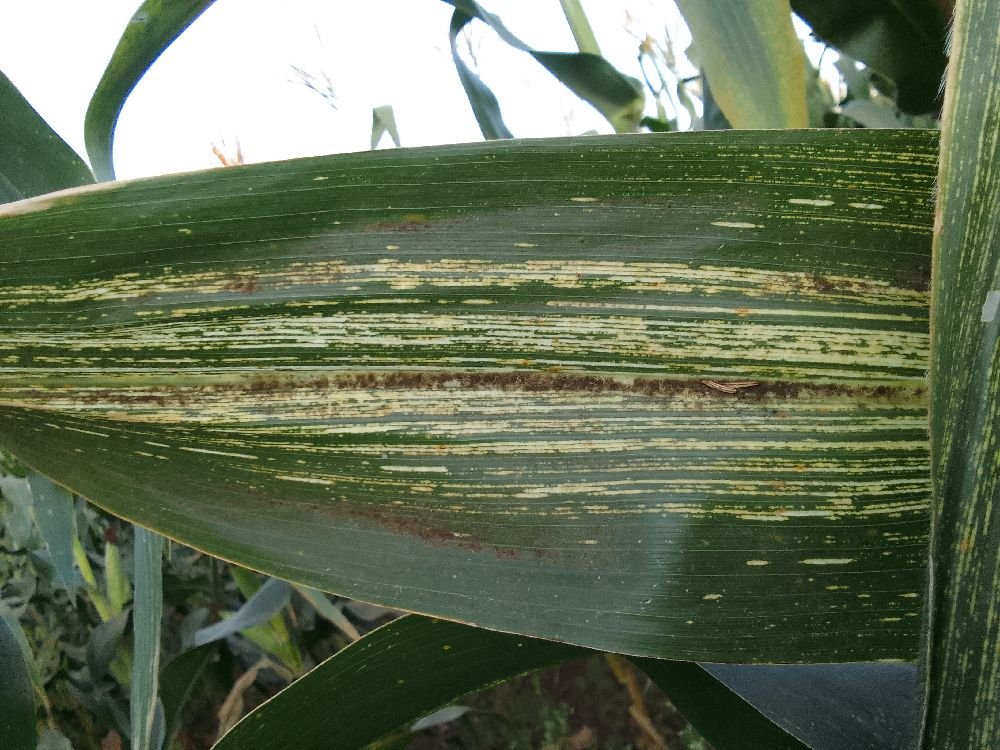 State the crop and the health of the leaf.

maize, maize streak virus
